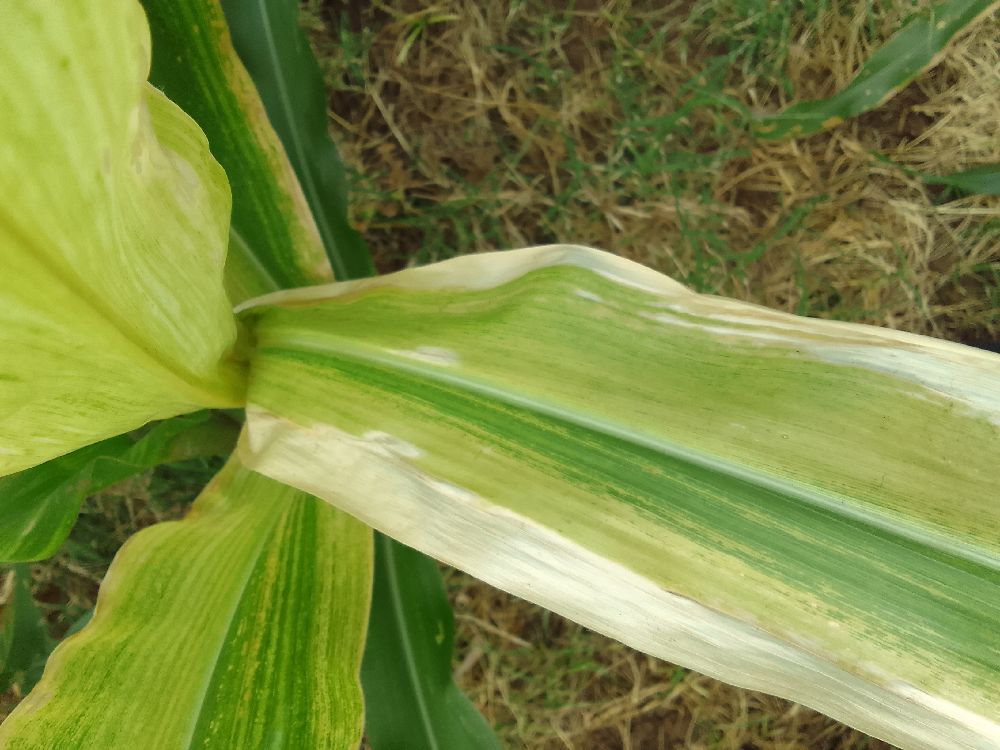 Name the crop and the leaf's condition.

maize, maize lethal necrosis
